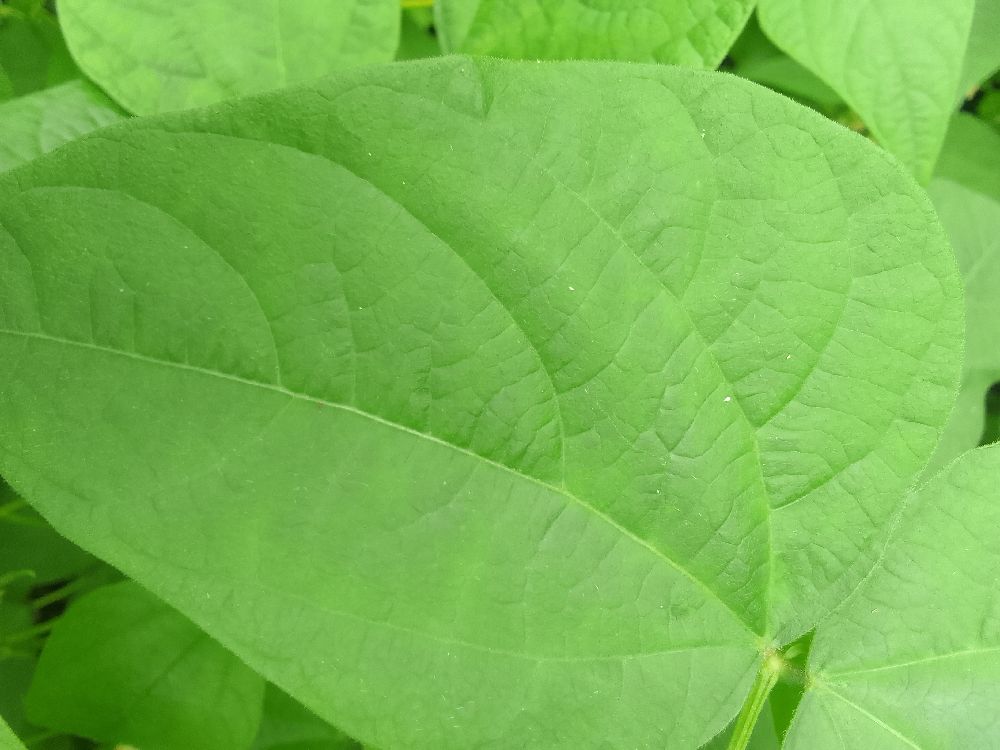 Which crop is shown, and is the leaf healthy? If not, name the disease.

common bean, healthy
